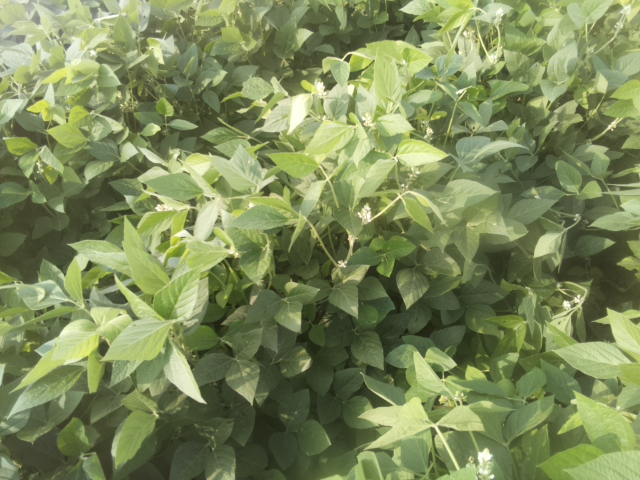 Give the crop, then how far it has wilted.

soybean, leaves with no wilting
